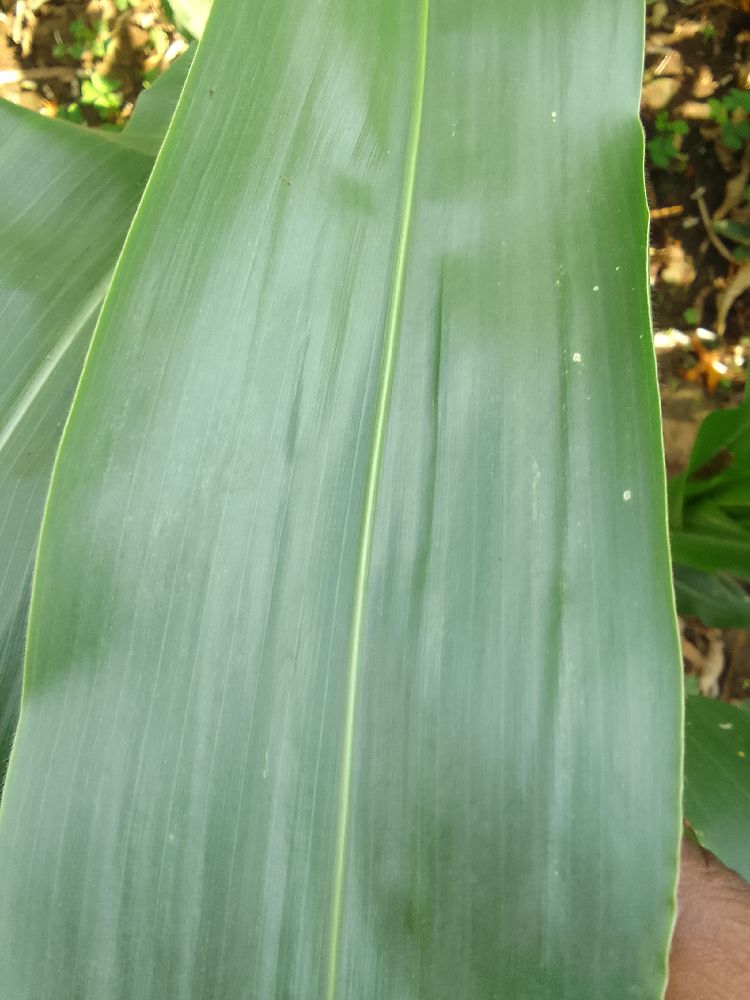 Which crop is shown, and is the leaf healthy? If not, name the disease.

maize, healthy
